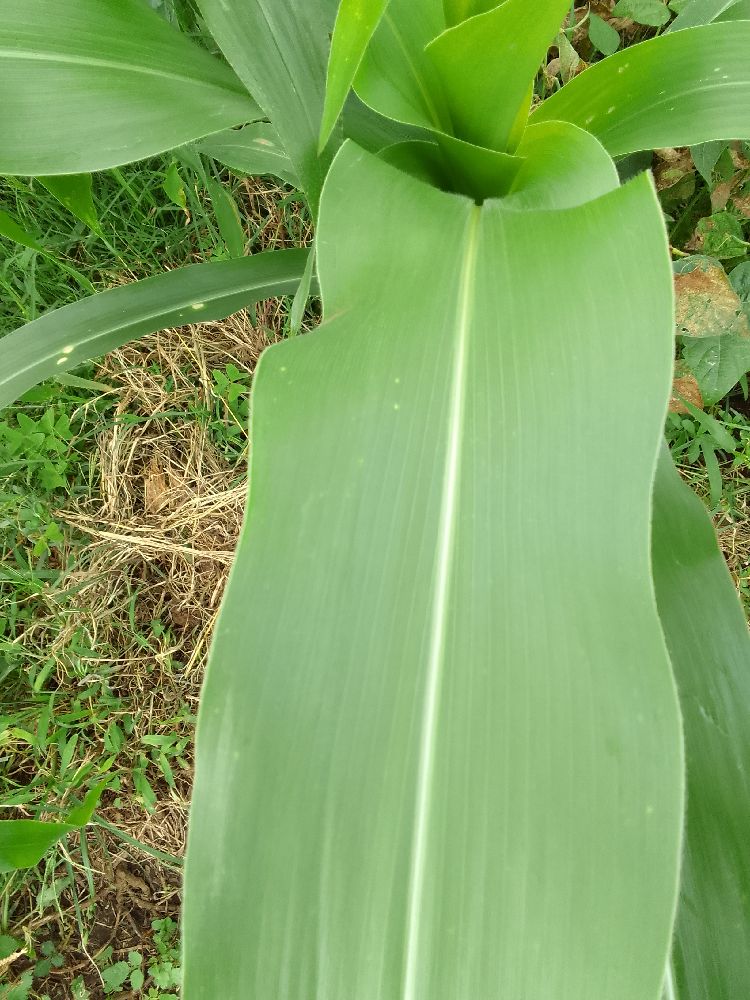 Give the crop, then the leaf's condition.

maize, healthy
